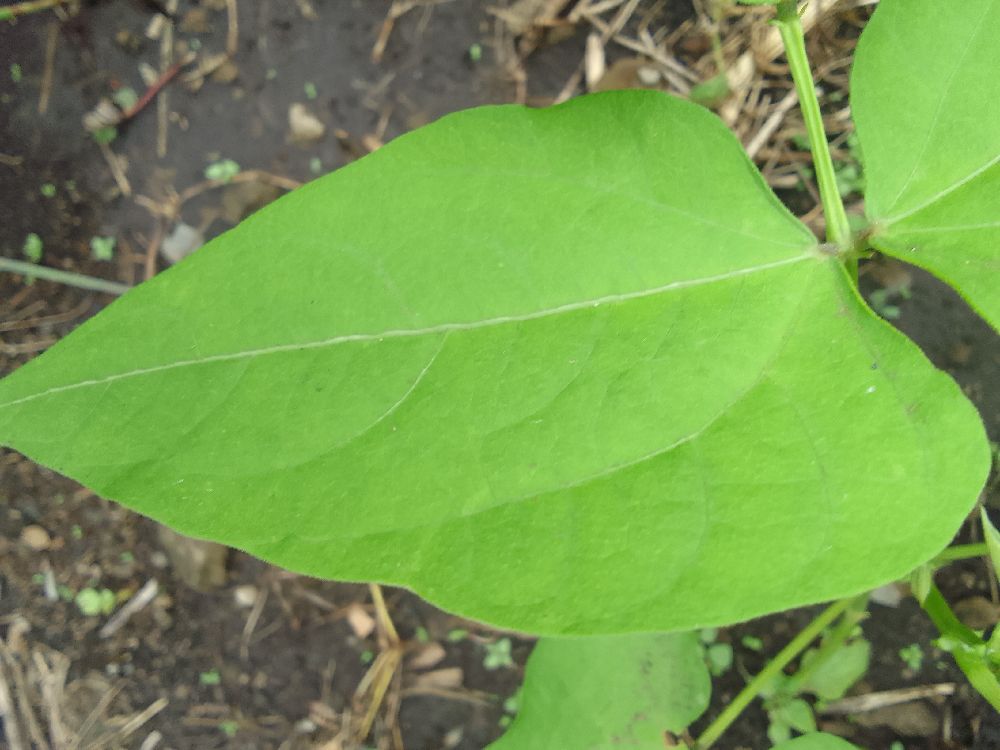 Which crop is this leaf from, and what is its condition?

common bean, healthy
